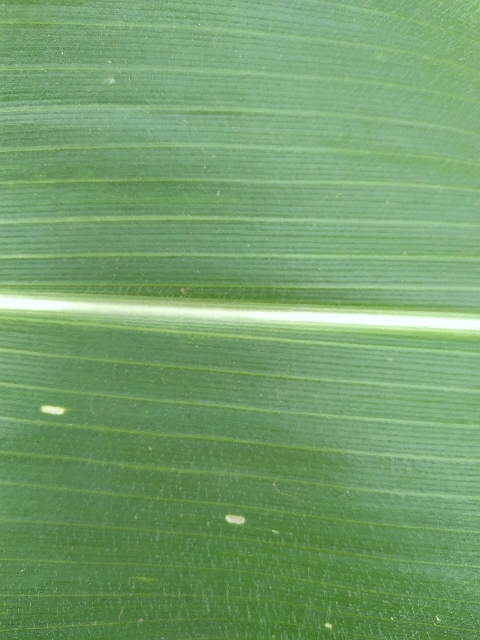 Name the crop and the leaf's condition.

maize, healthy
